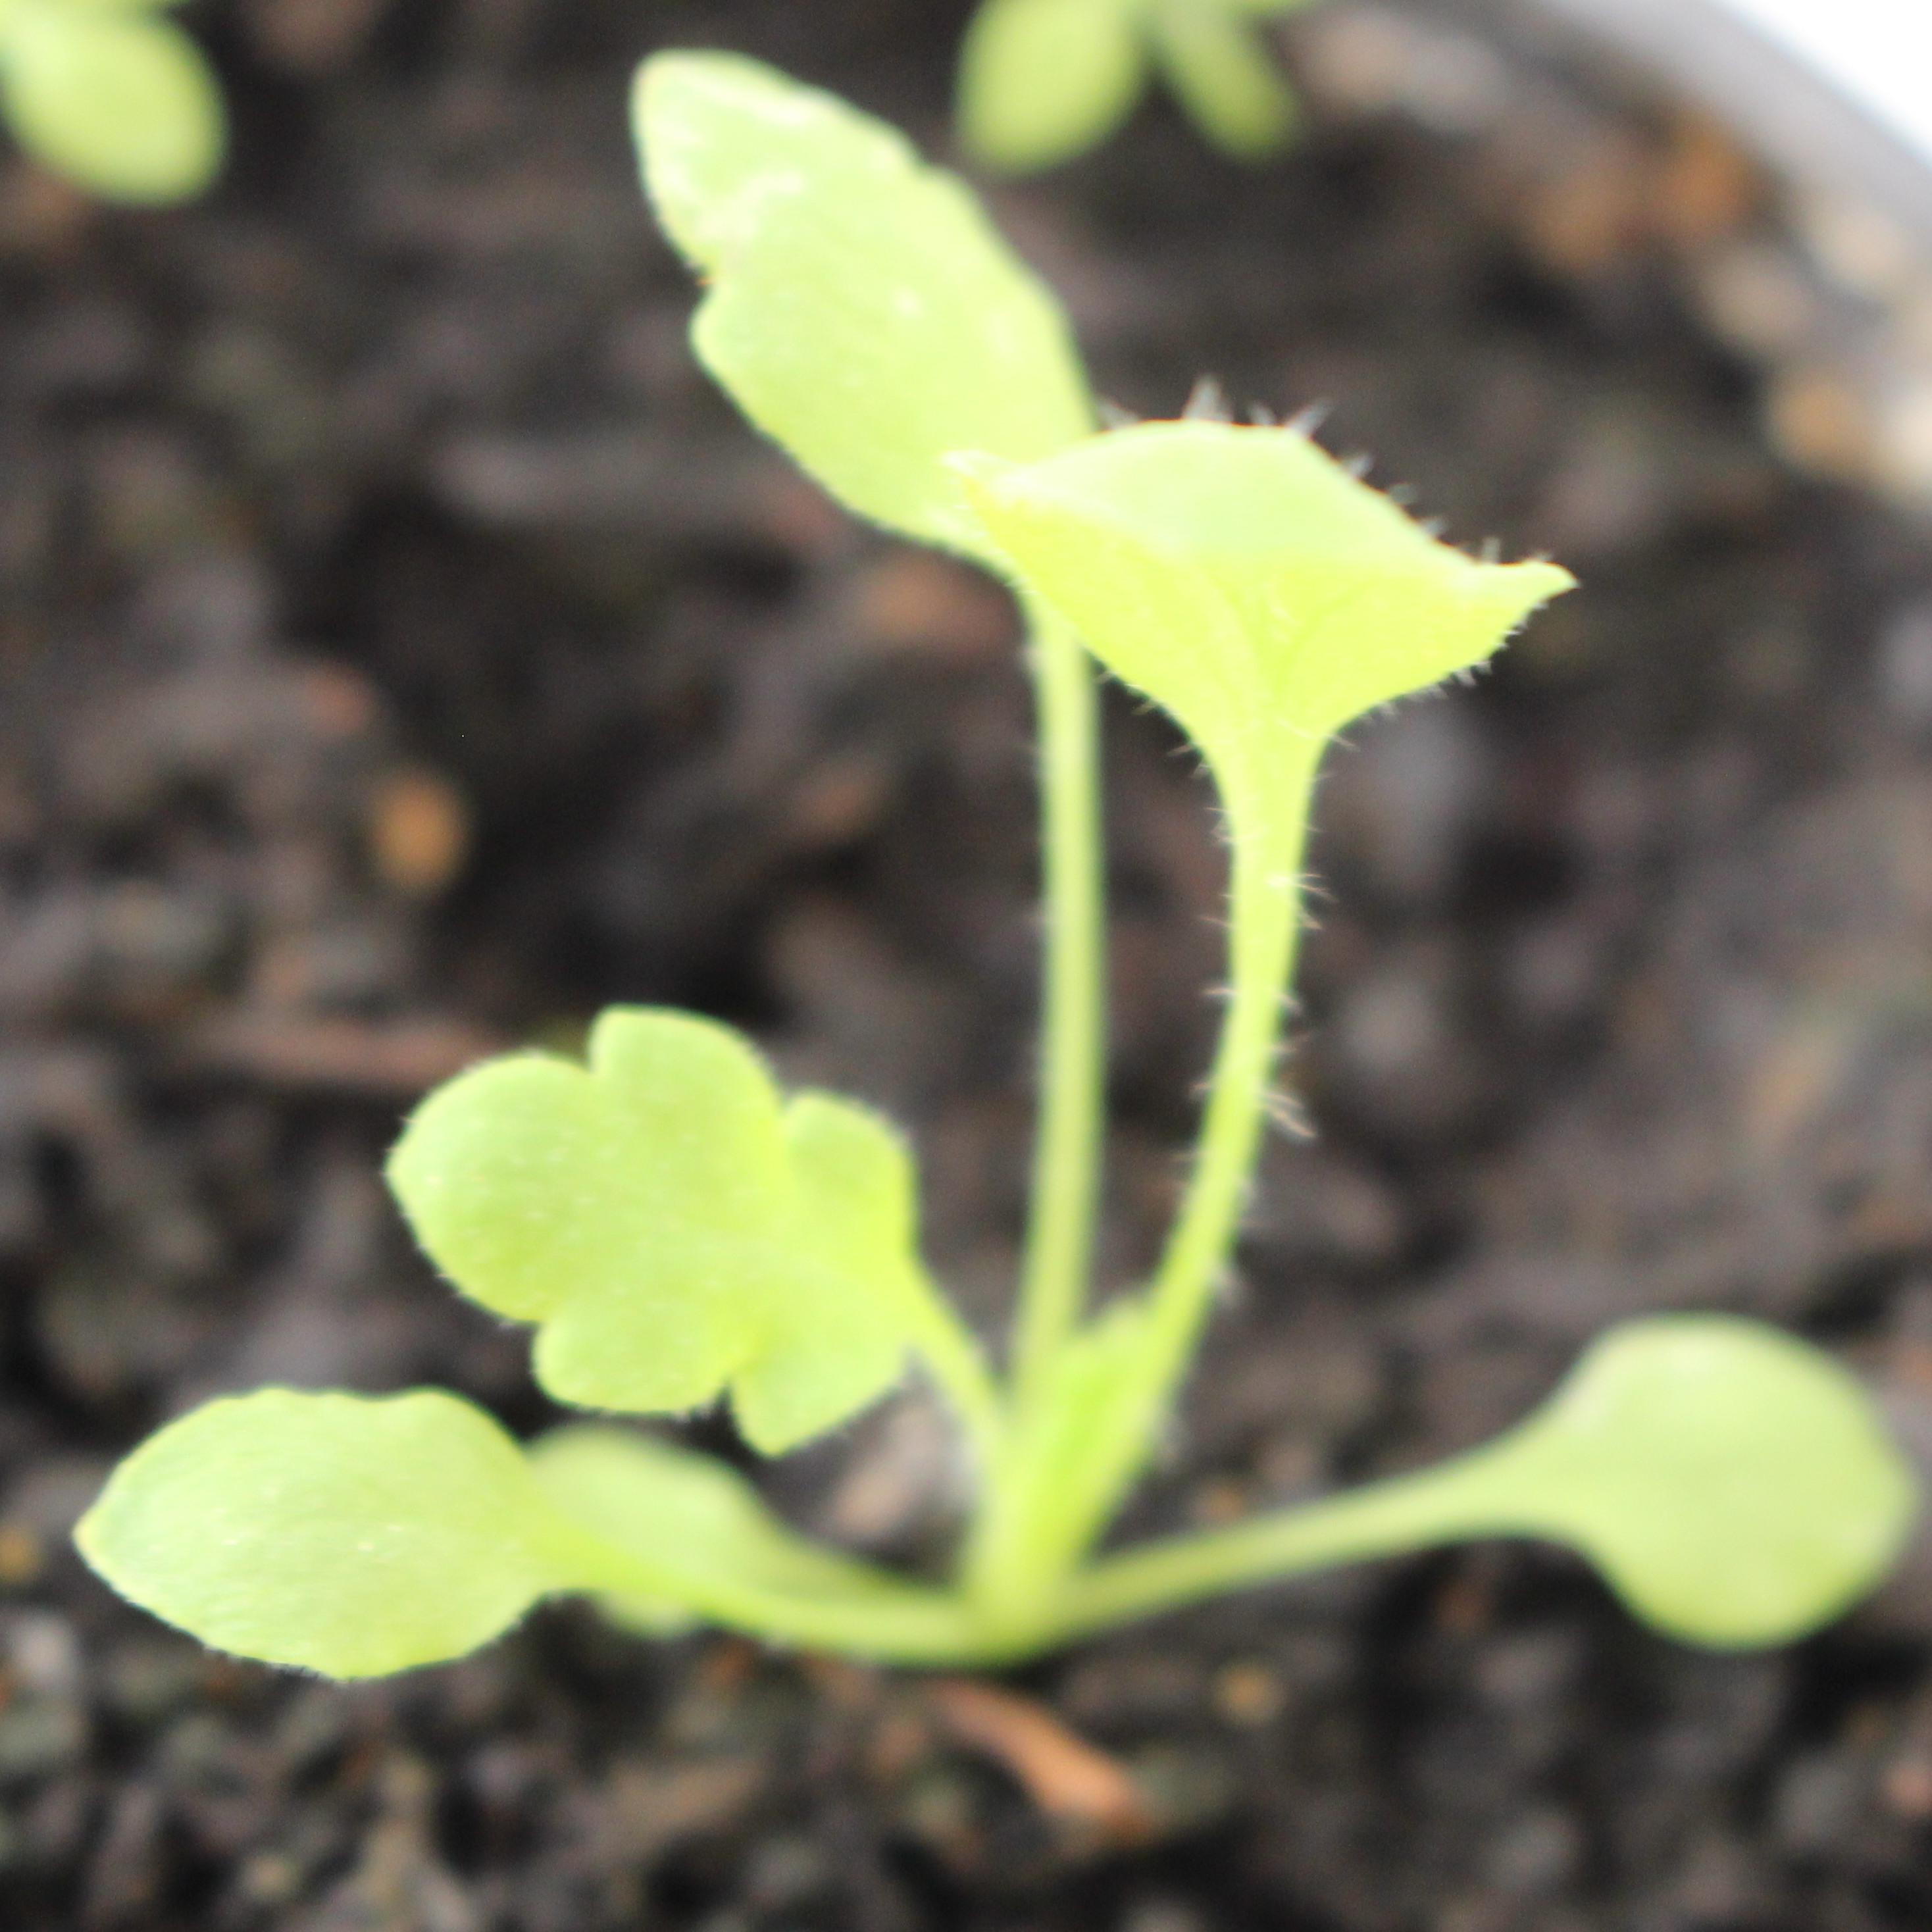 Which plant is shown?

Papaver rhoeas
